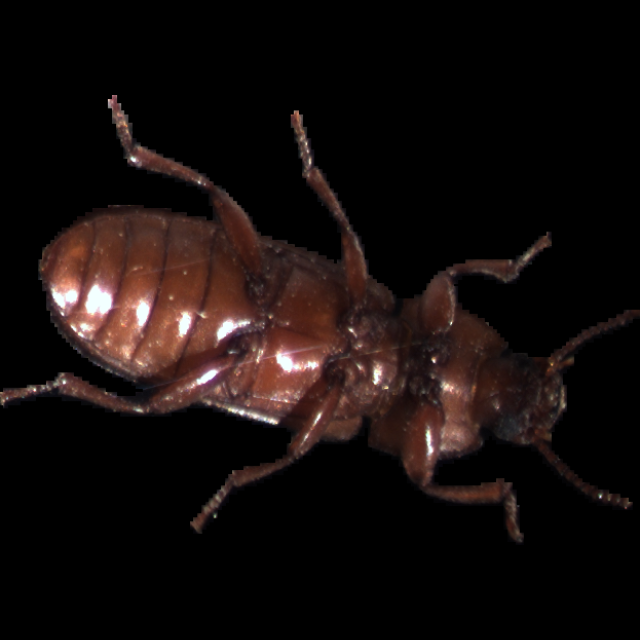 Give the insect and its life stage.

mealworm beetle
